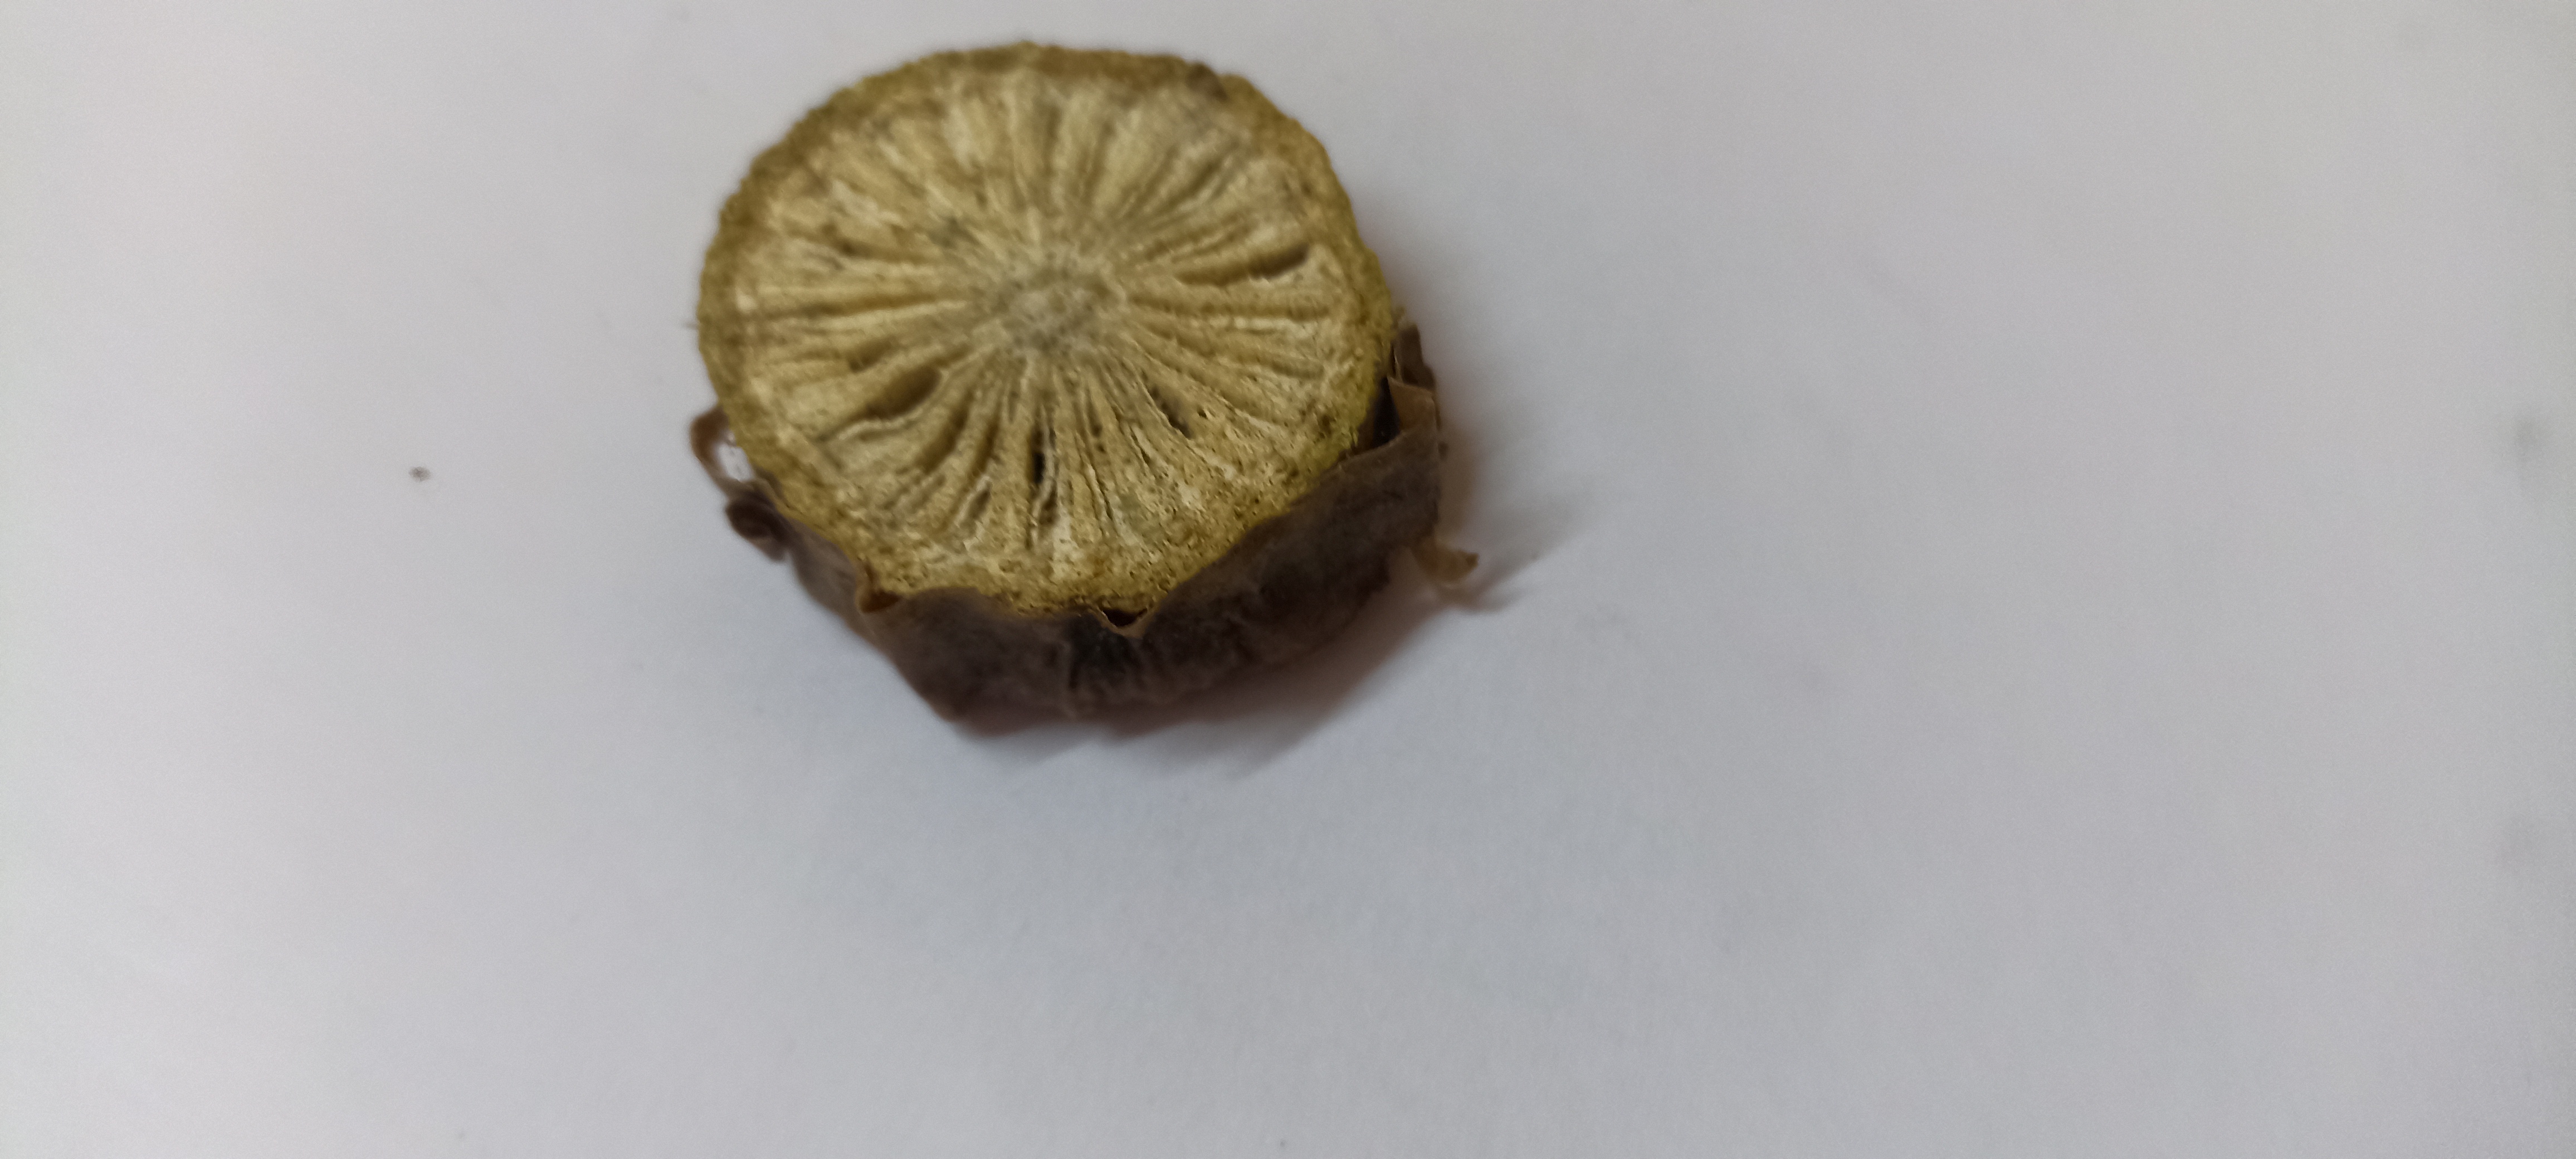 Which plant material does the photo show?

gulvel
